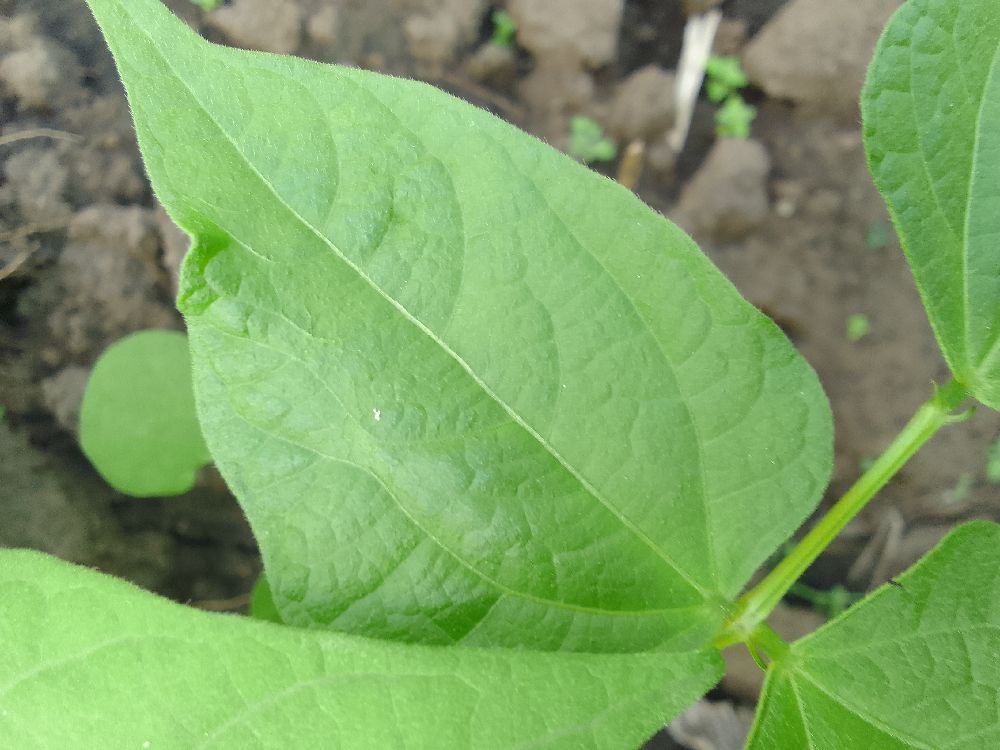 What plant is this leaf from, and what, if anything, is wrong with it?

common bean, healthy
